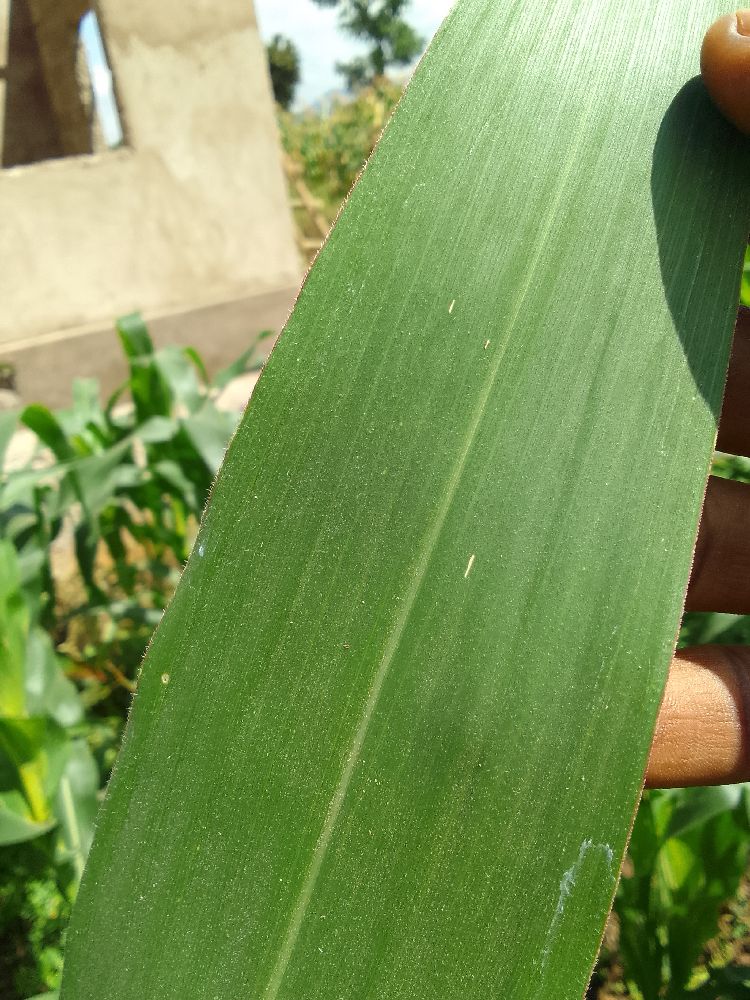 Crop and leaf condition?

maize, healthy
